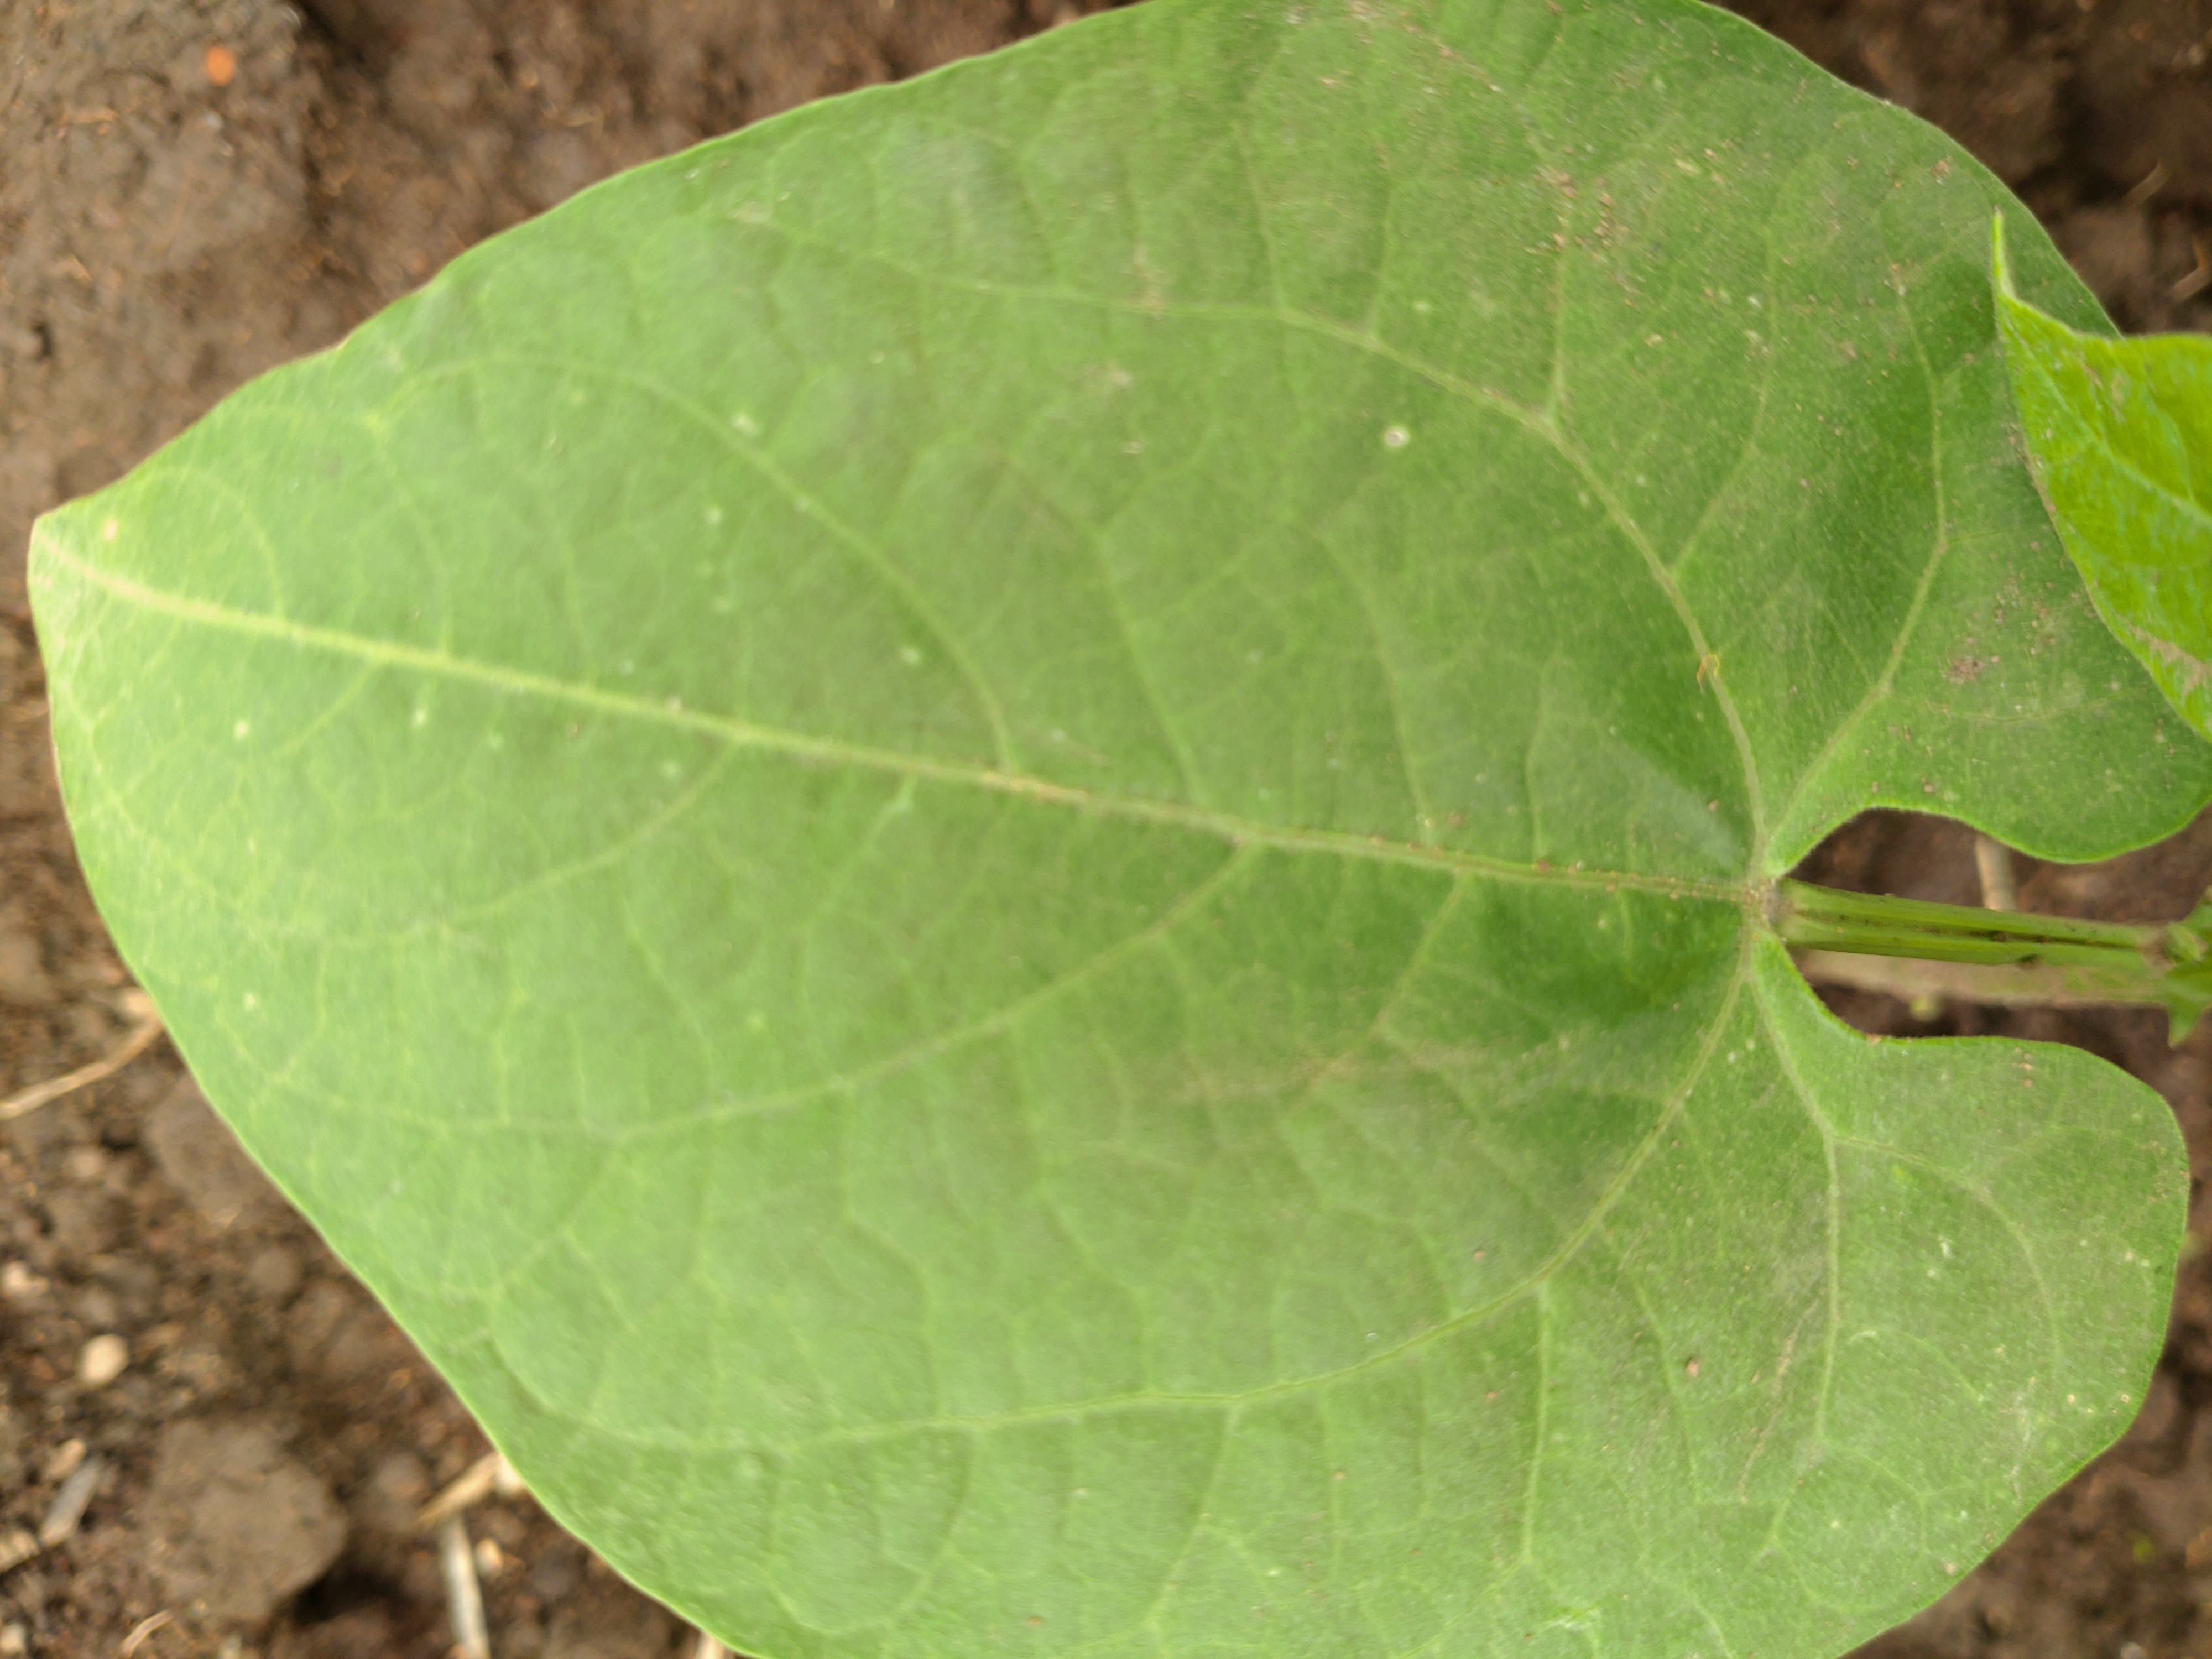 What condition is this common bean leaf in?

healthy
